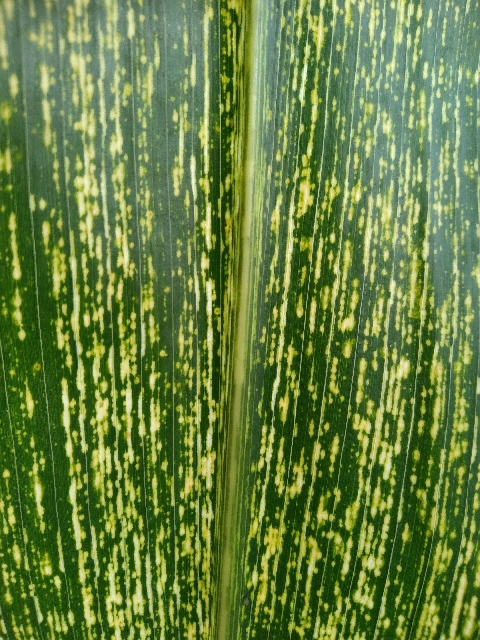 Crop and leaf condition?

maize, maize streak virus
